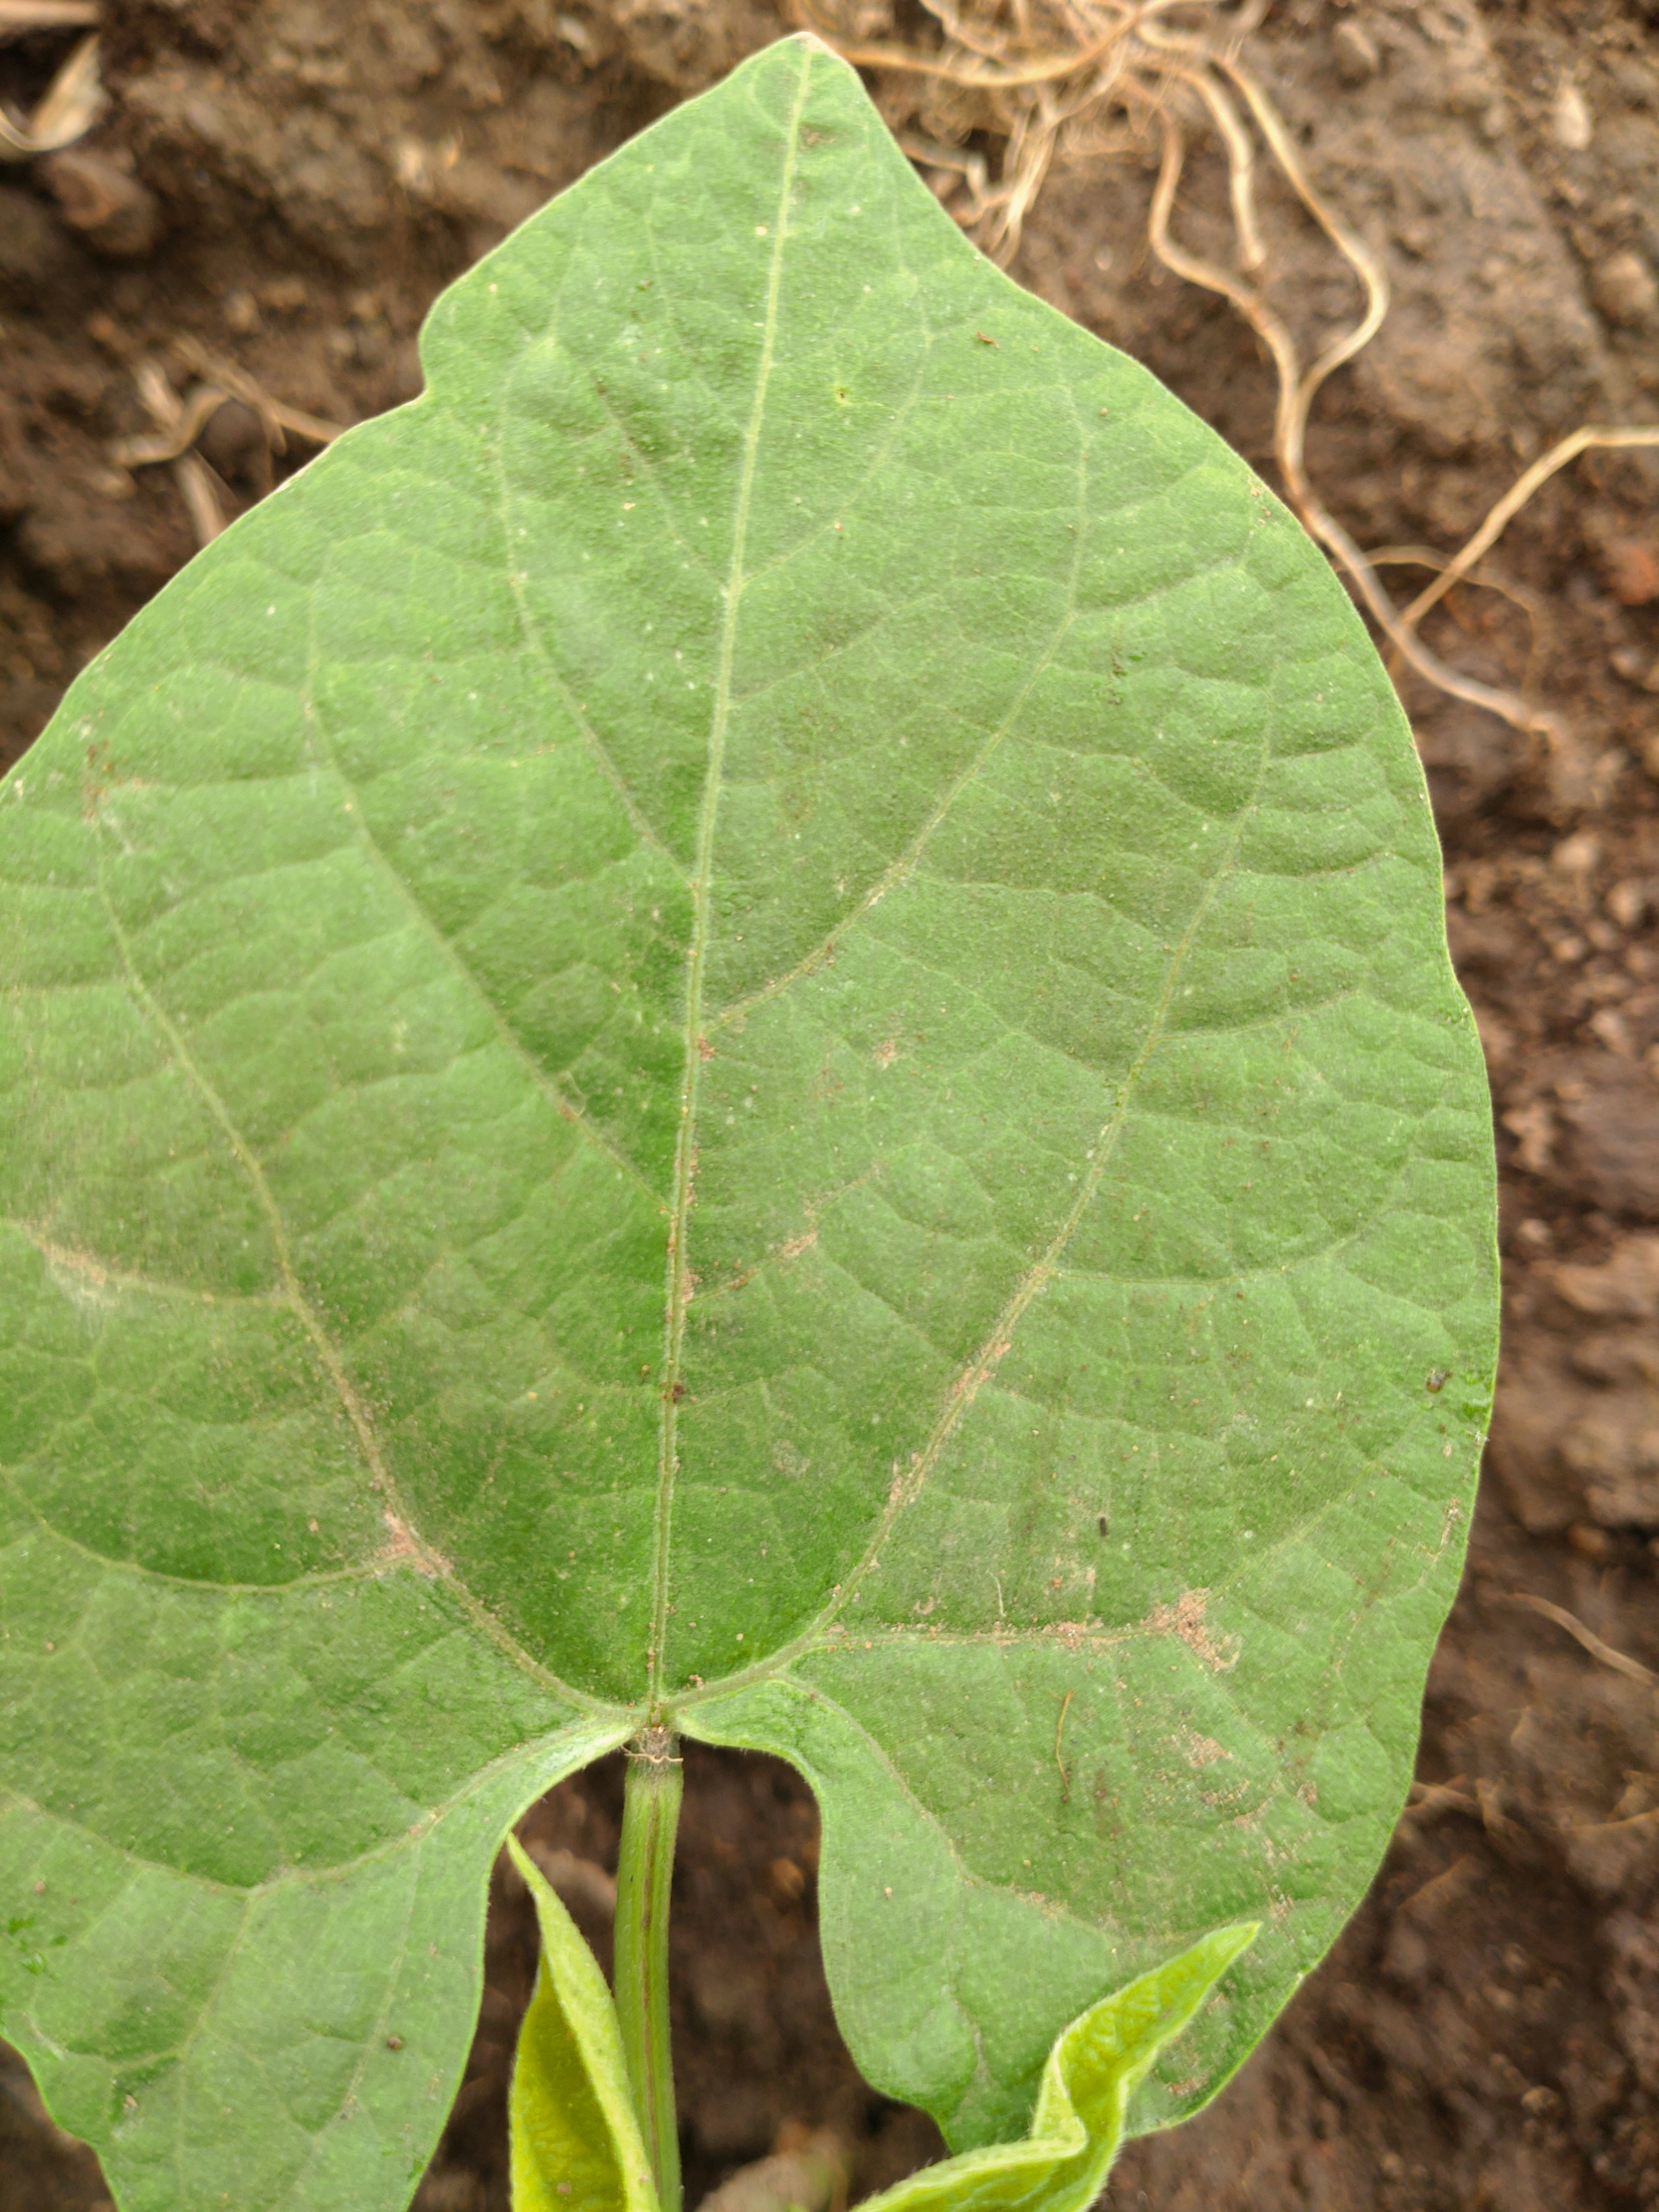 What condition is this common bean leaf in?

healthy
